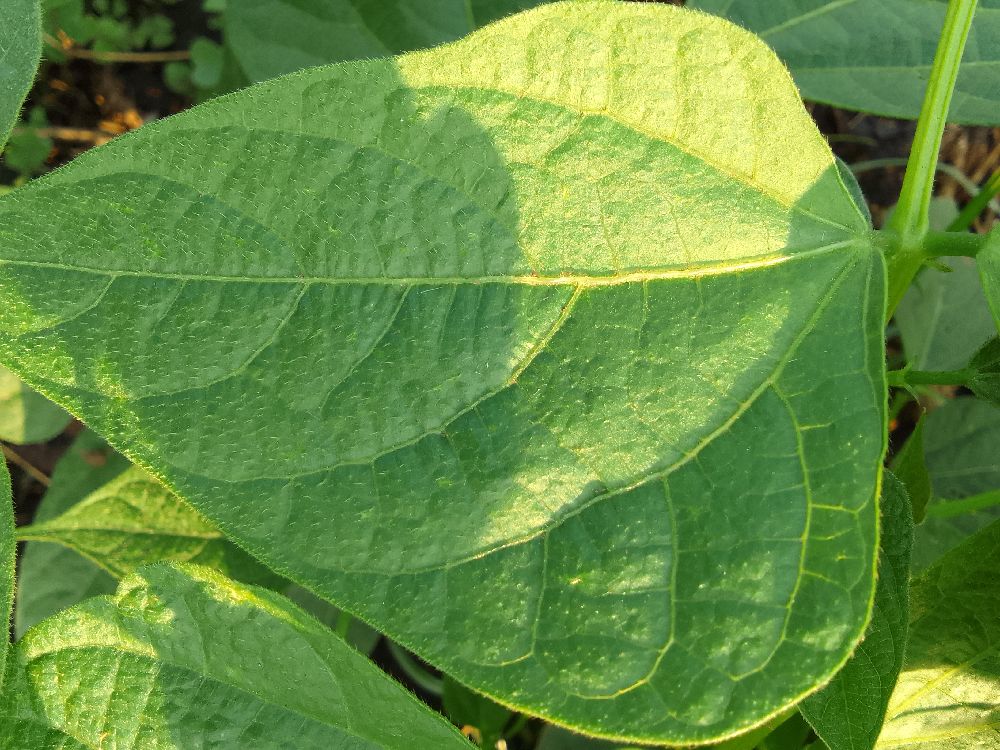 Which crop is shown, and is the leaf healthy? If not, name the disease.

common bean, healthy
